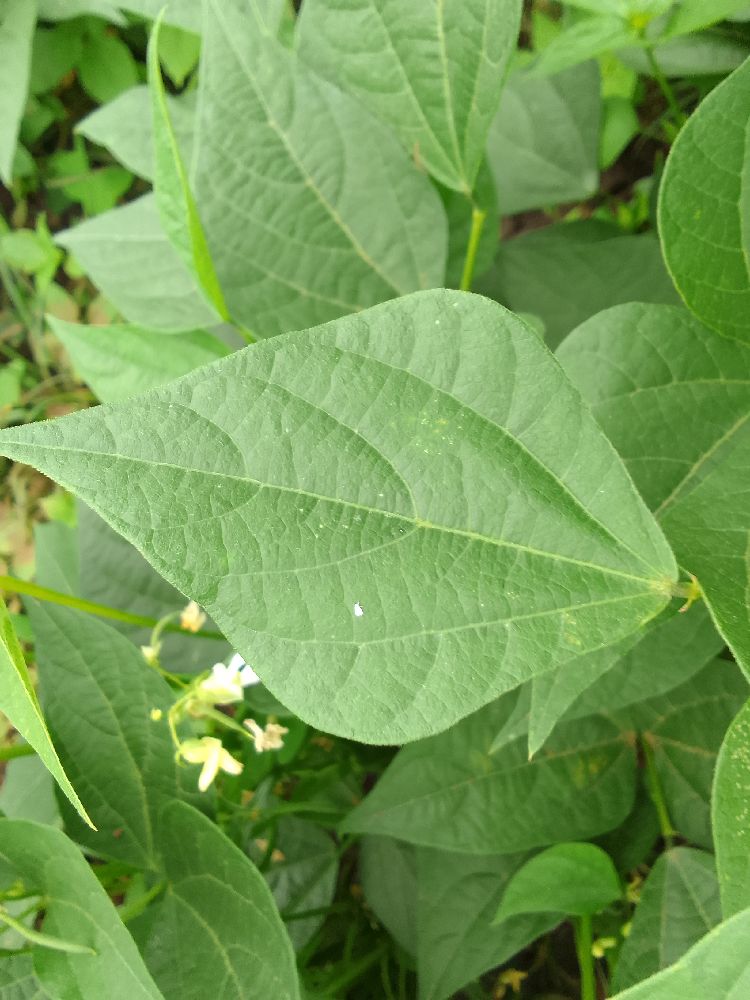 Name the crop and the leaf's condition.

common bean, healthy
